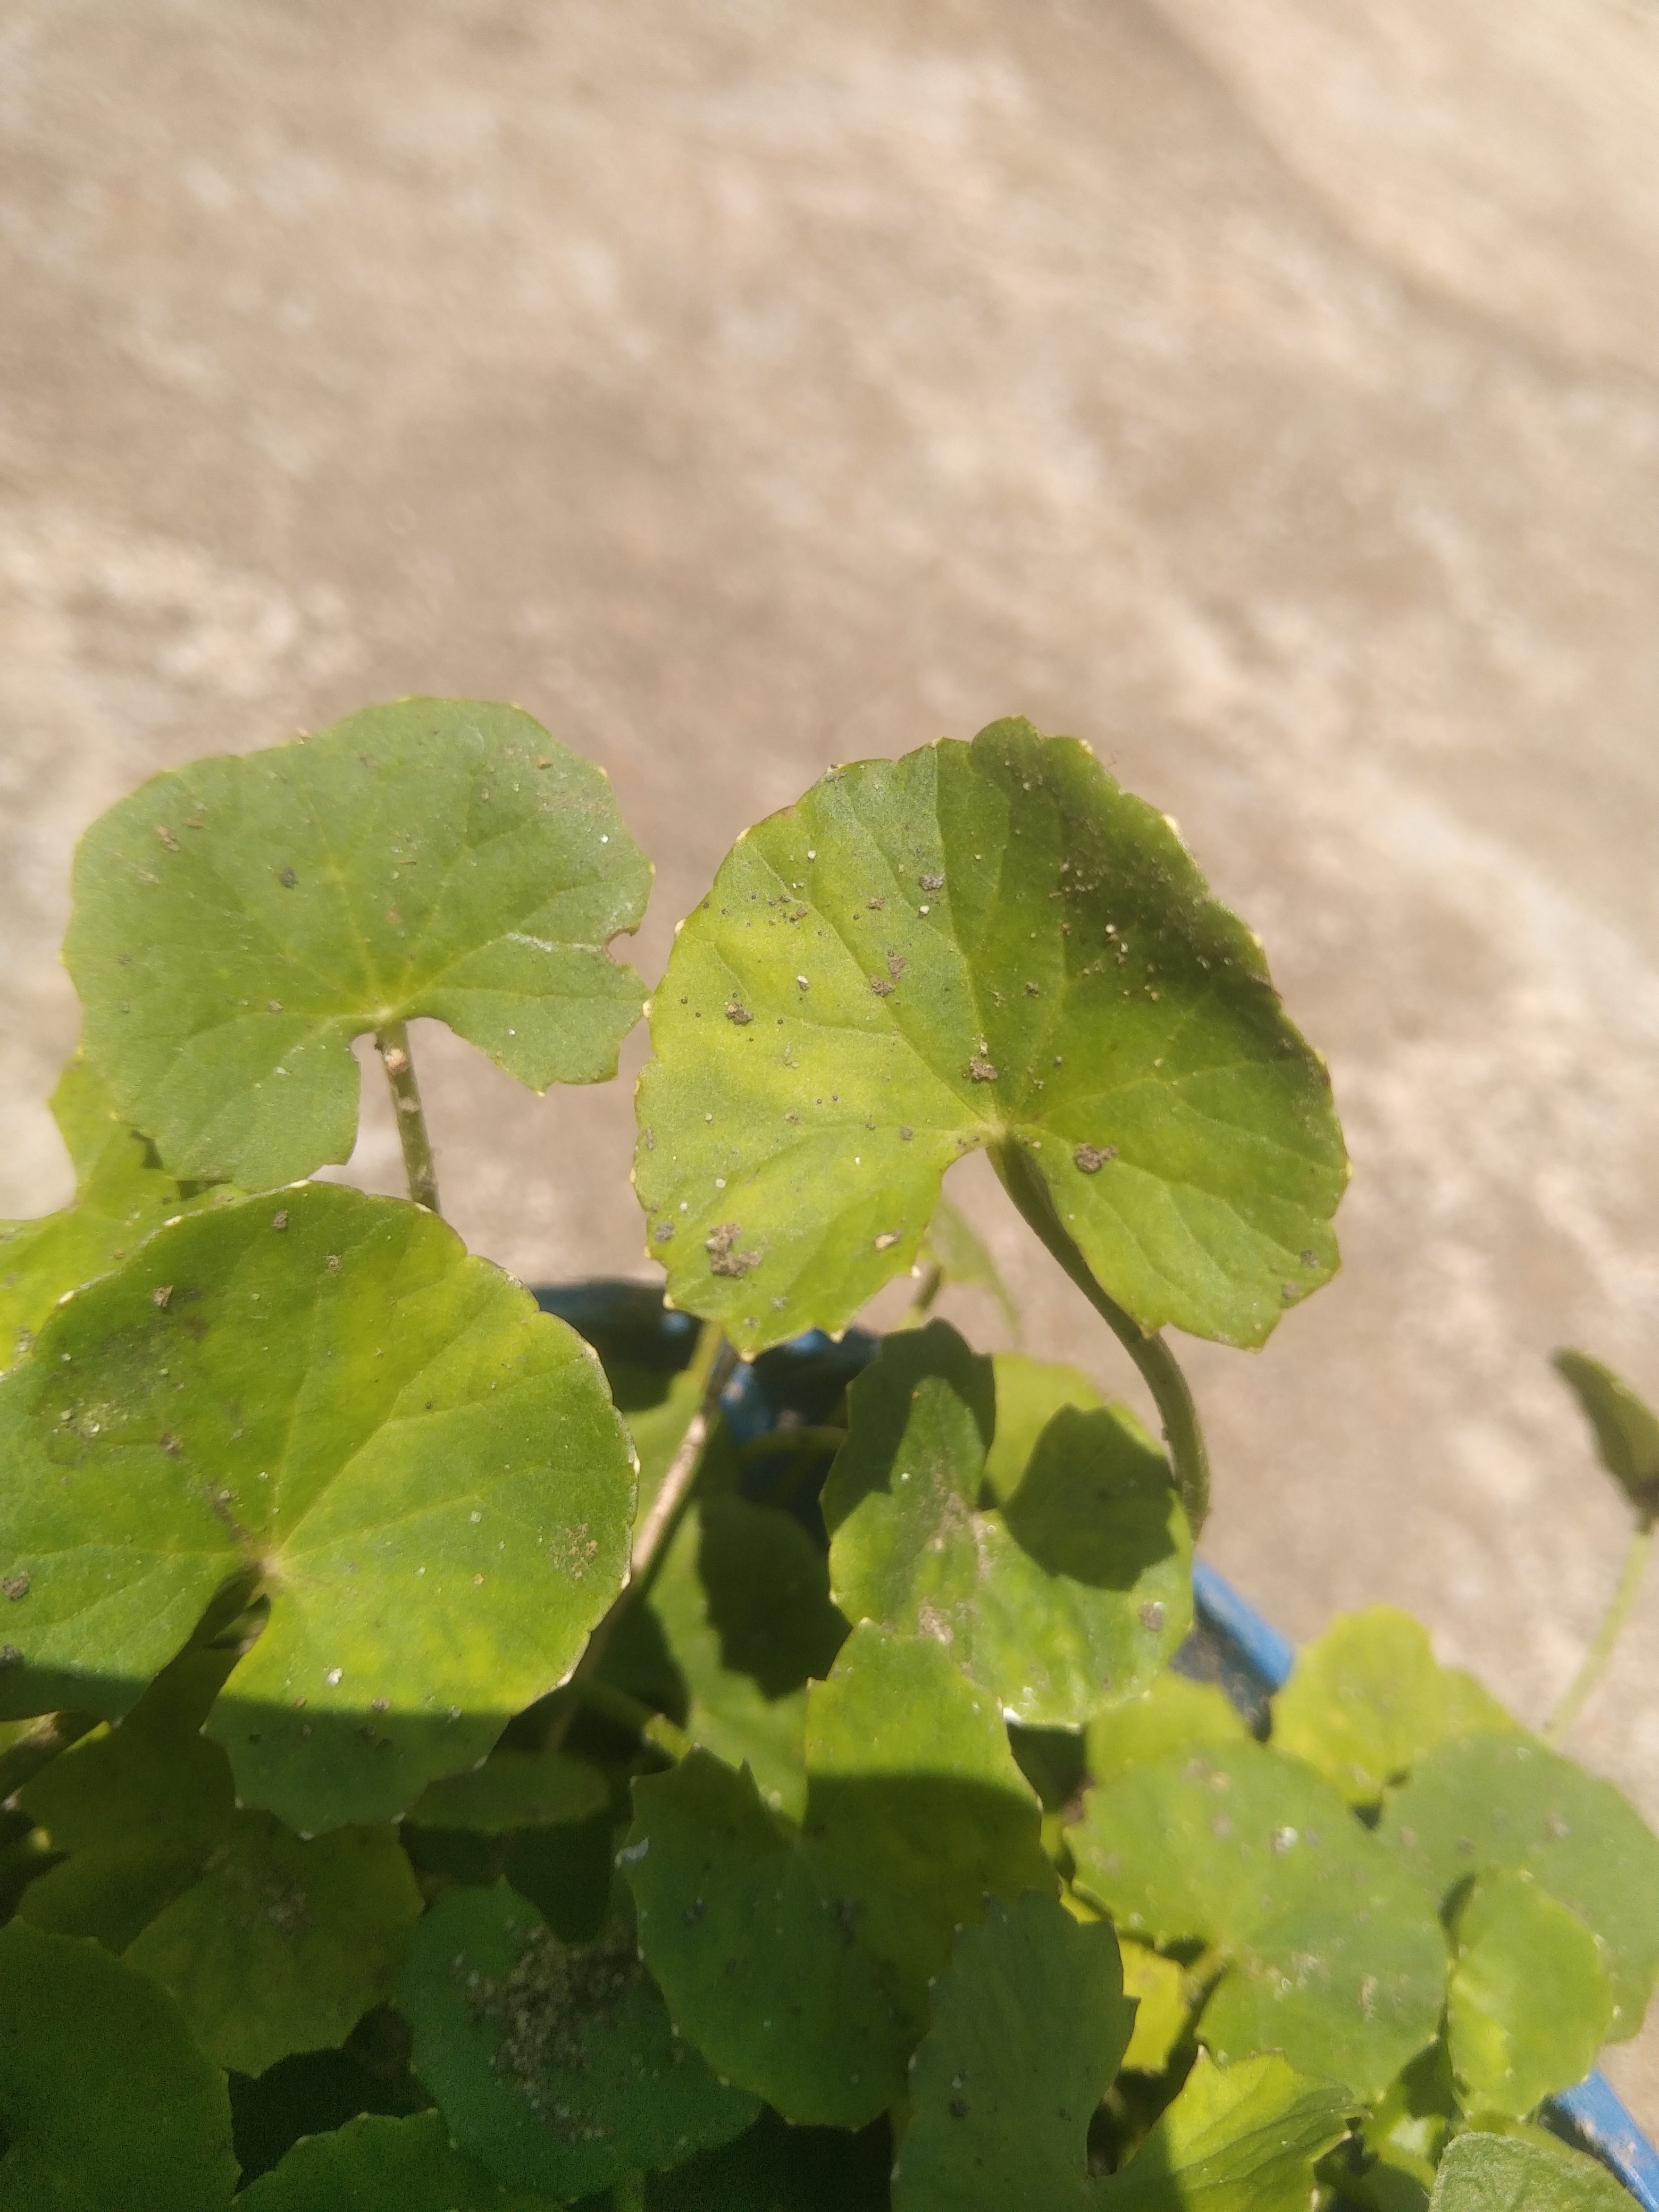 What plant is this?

thankuni
